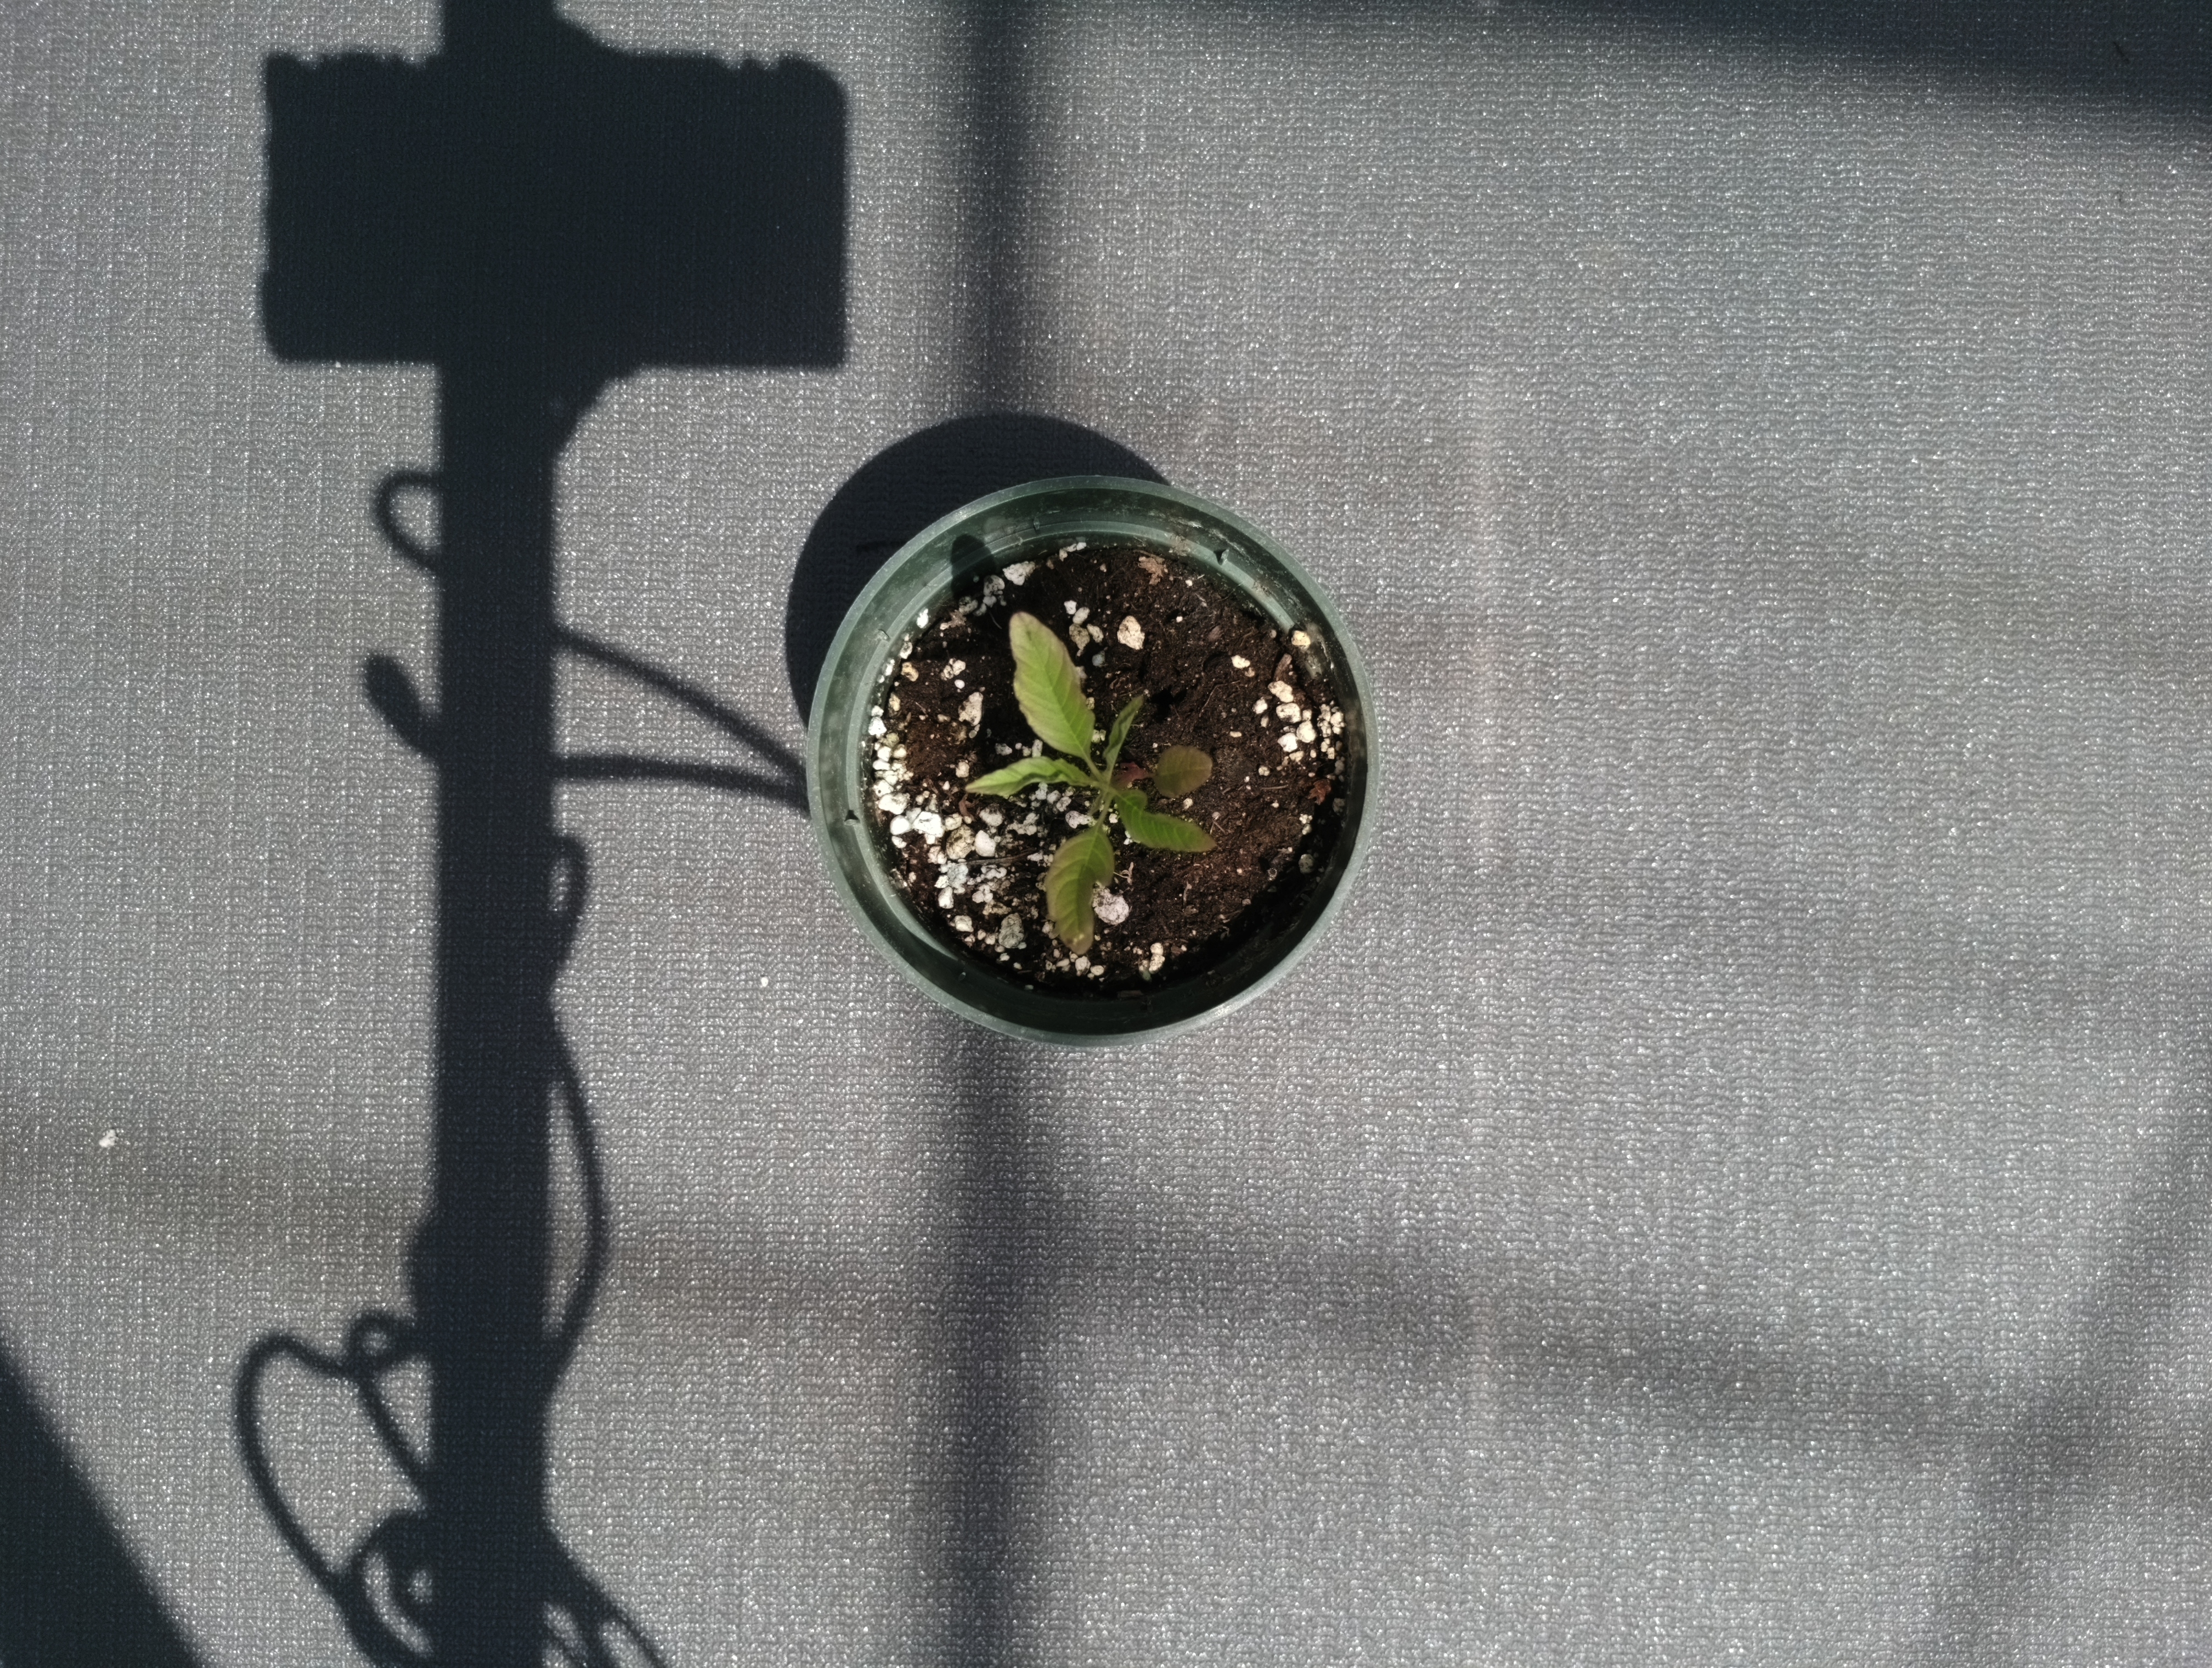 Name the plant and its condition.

waterhemp, chlorosis only
